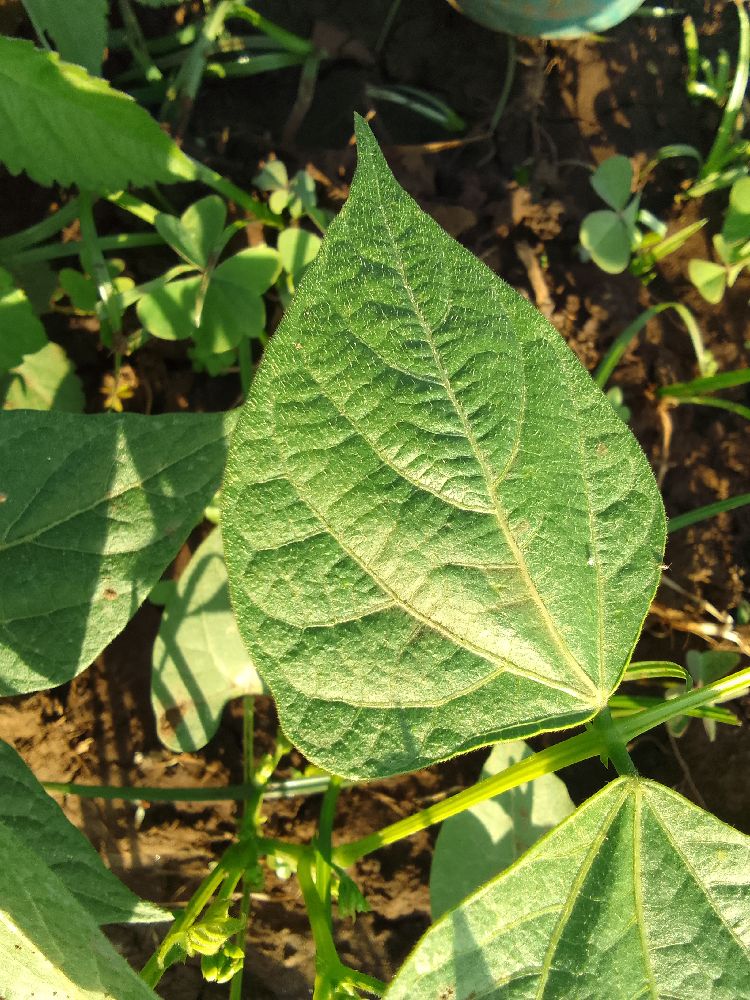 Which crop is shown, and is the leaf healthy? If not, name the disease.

common bean, healthy
